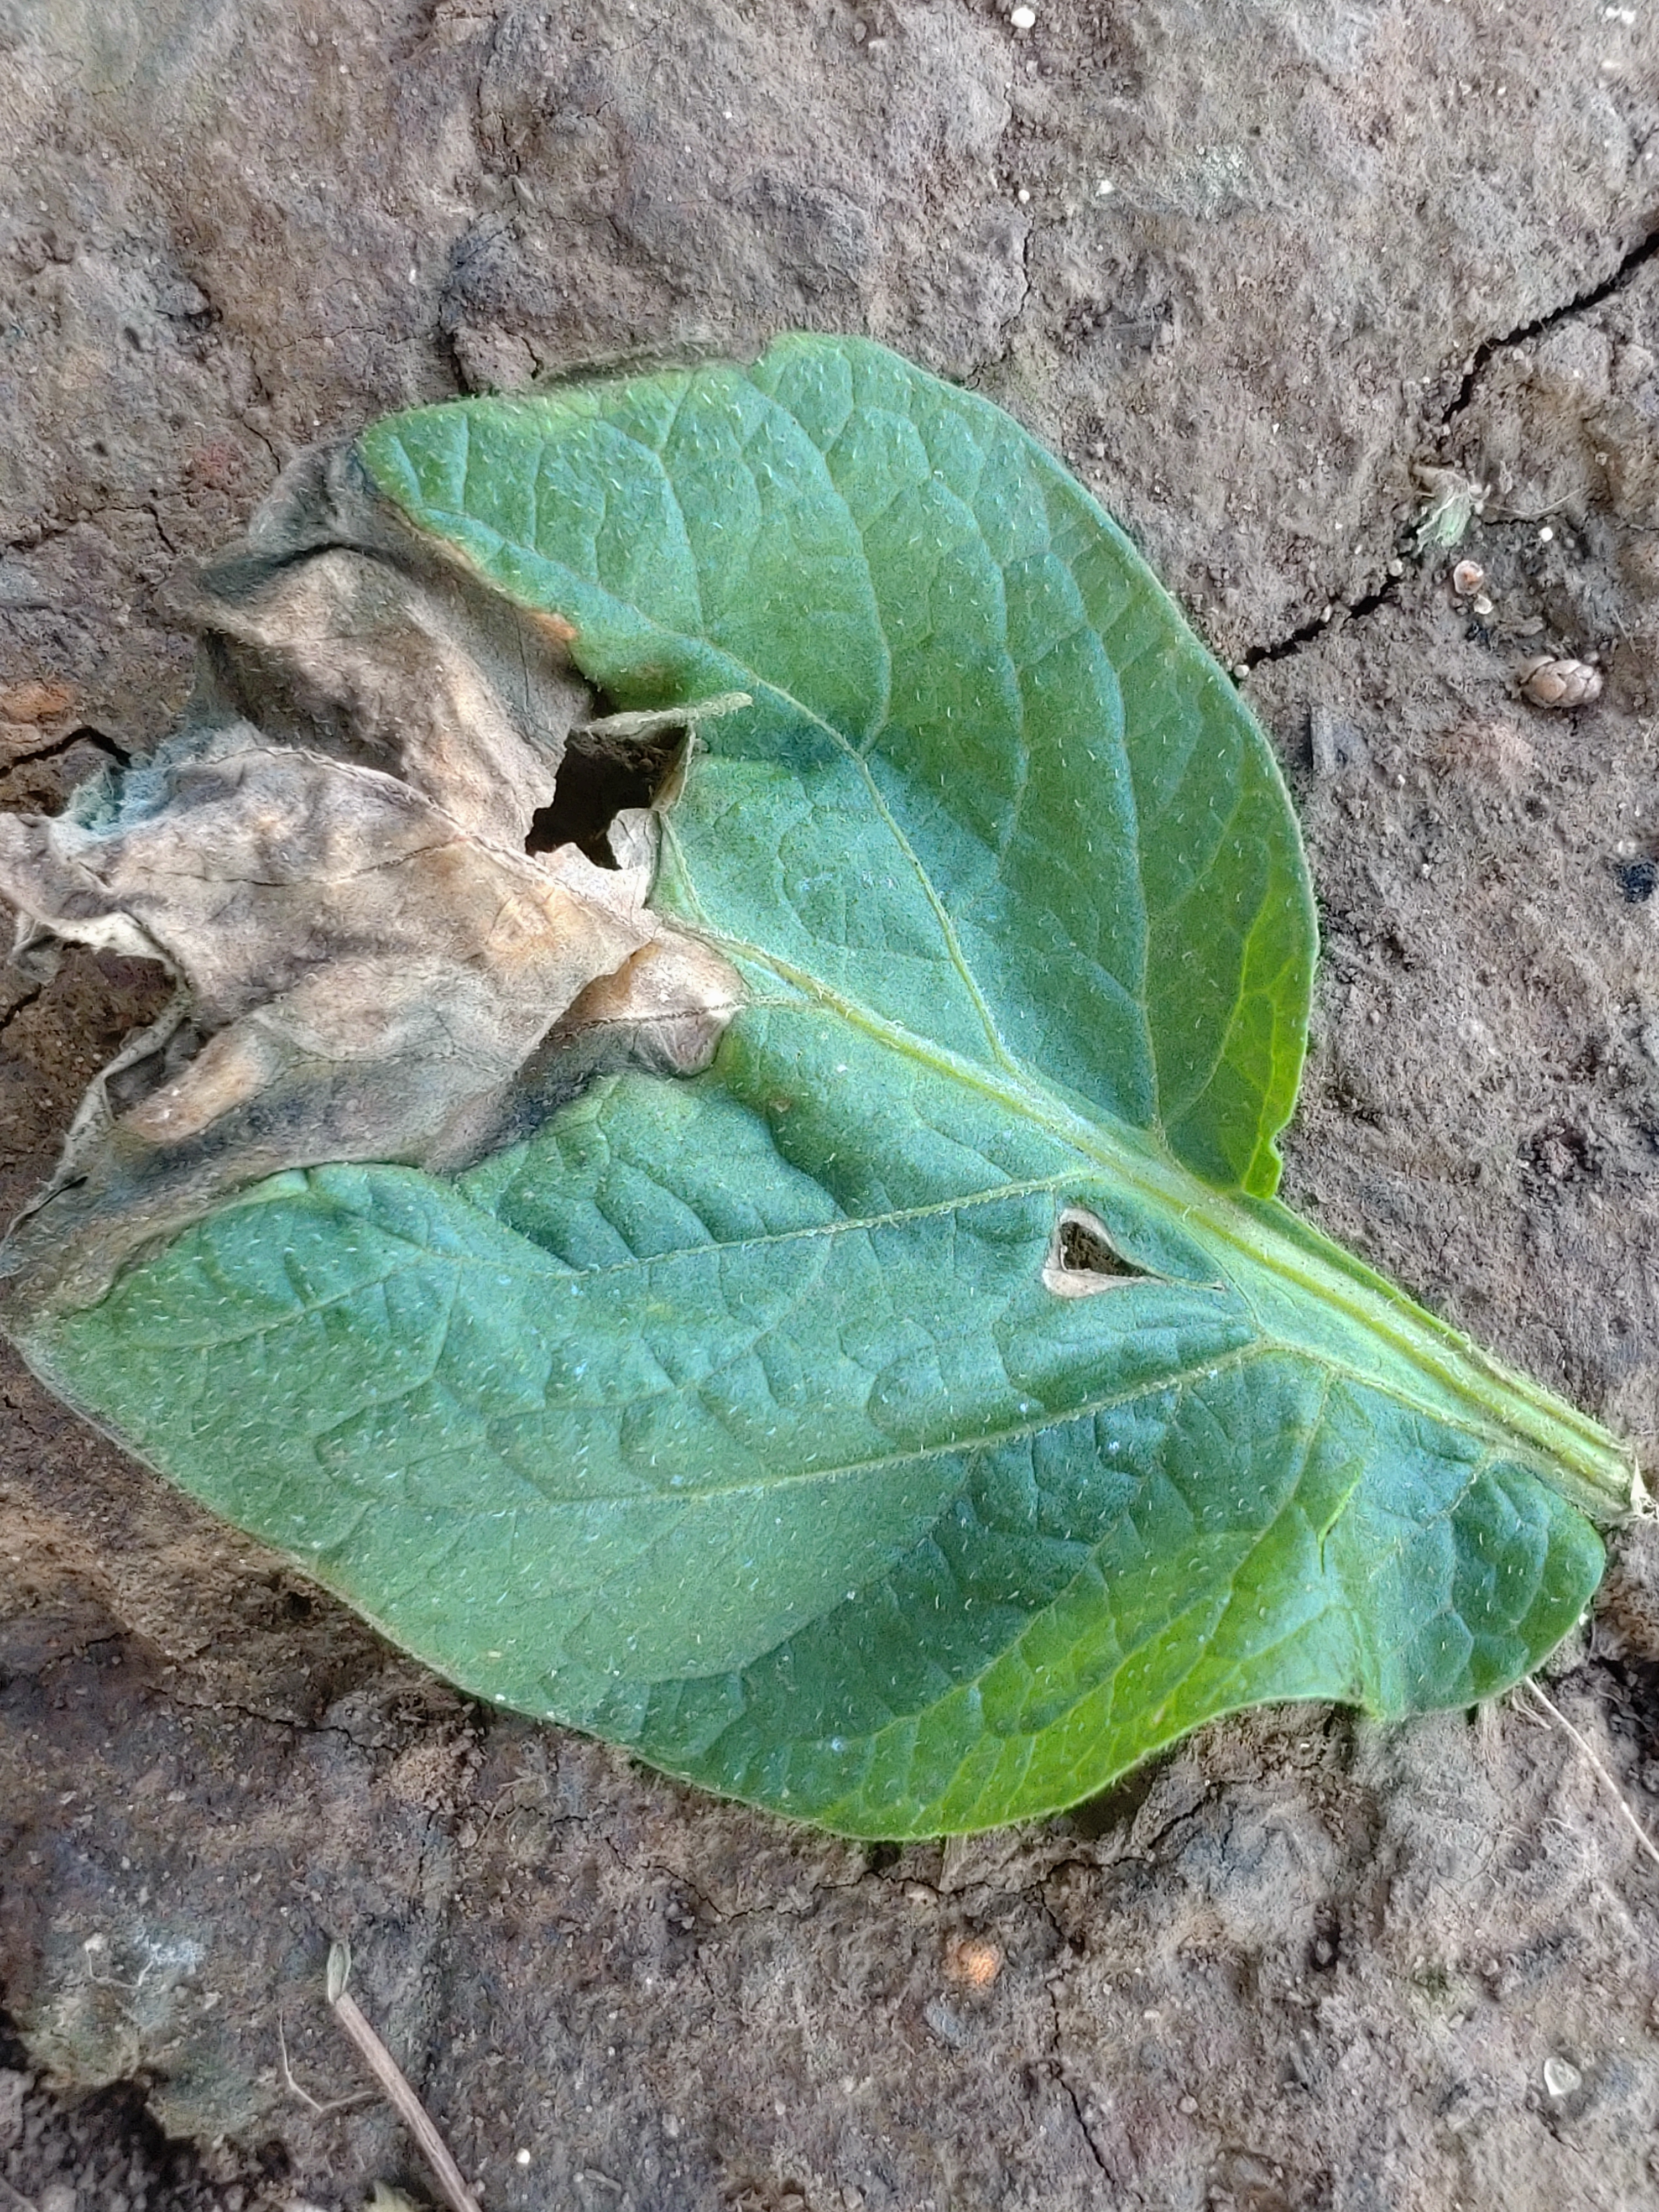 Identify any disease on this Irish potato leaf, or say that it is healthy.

early blight
